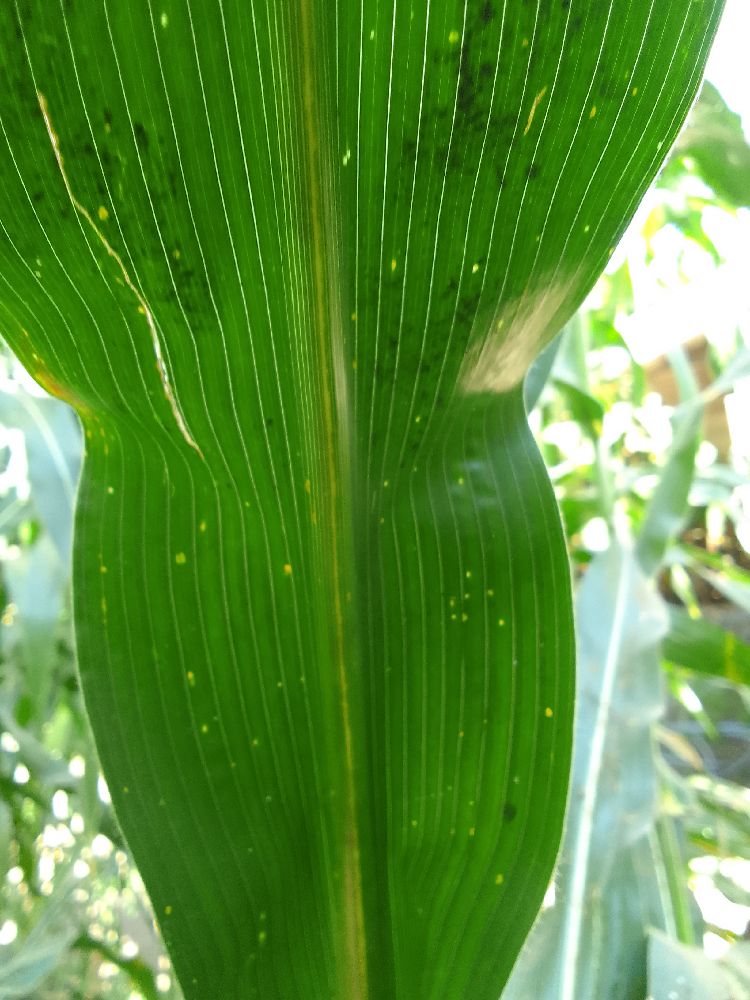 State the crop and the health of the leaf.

maize, healthy
